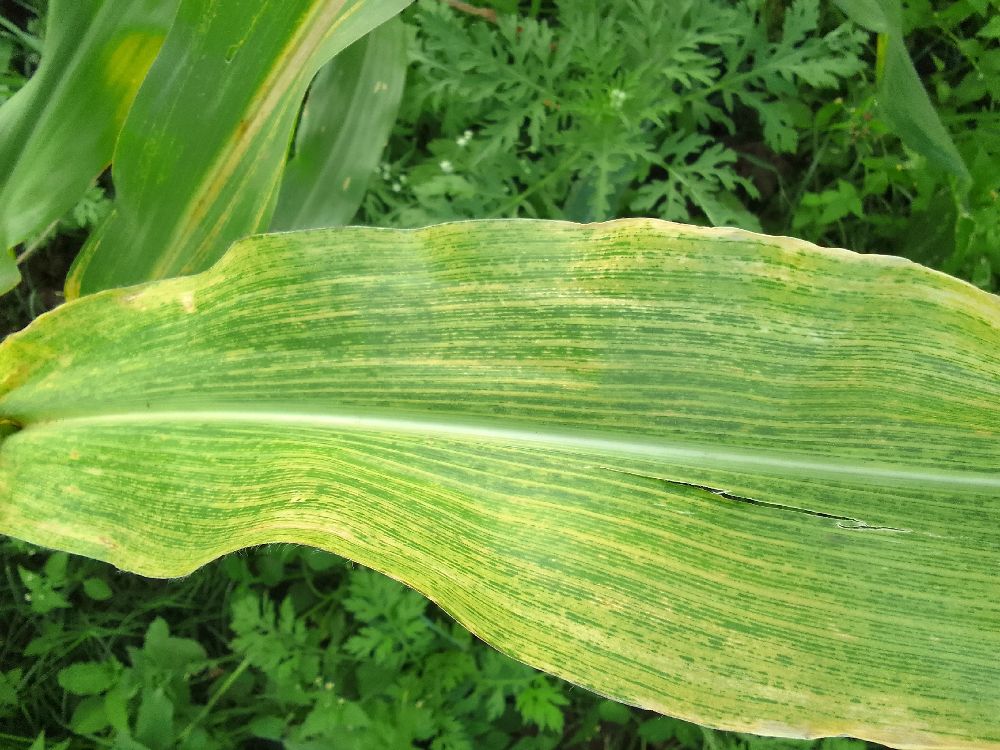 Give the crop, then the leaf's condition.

maize, maize lethal necrosis
